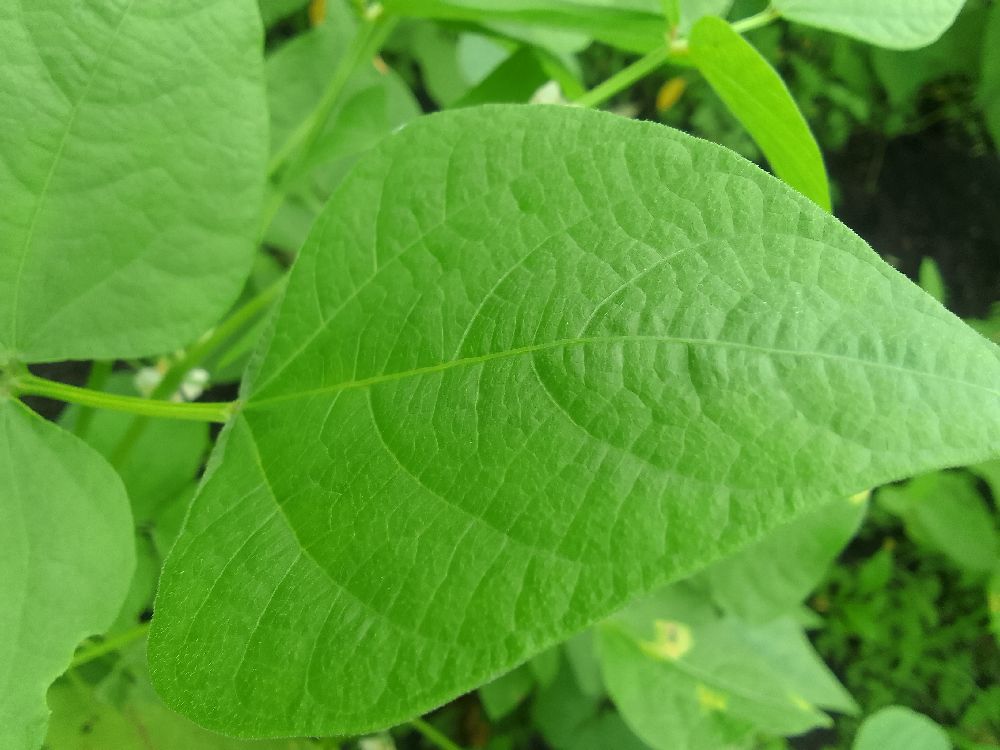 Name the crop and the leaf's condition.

common bean, healthy
